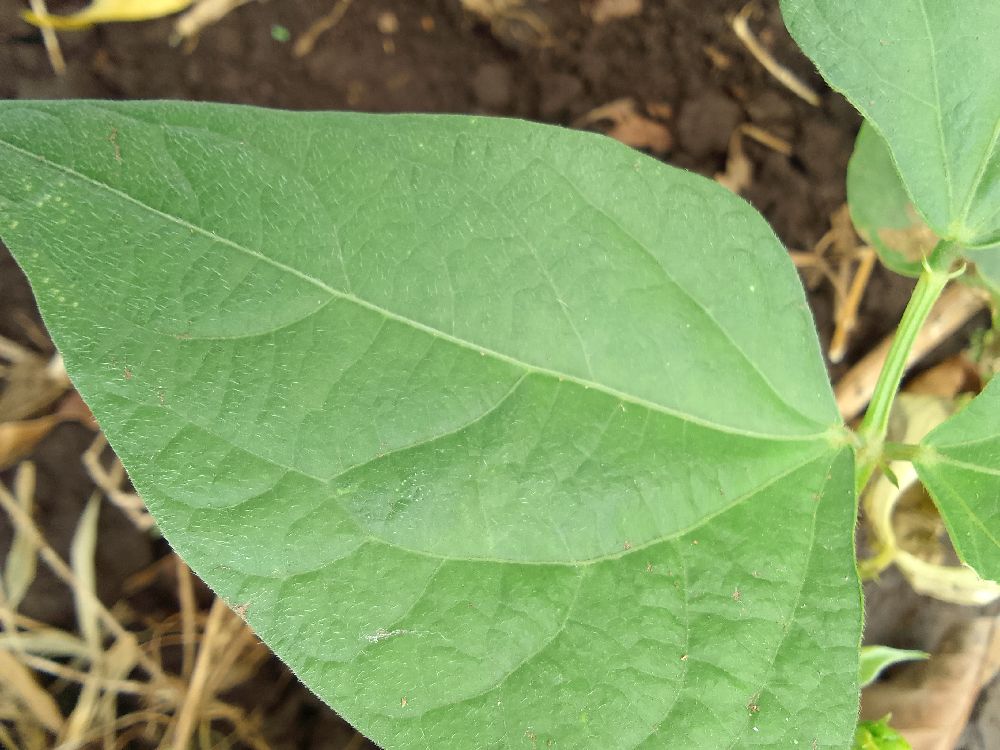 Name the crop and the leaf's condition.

common bean, healthy
